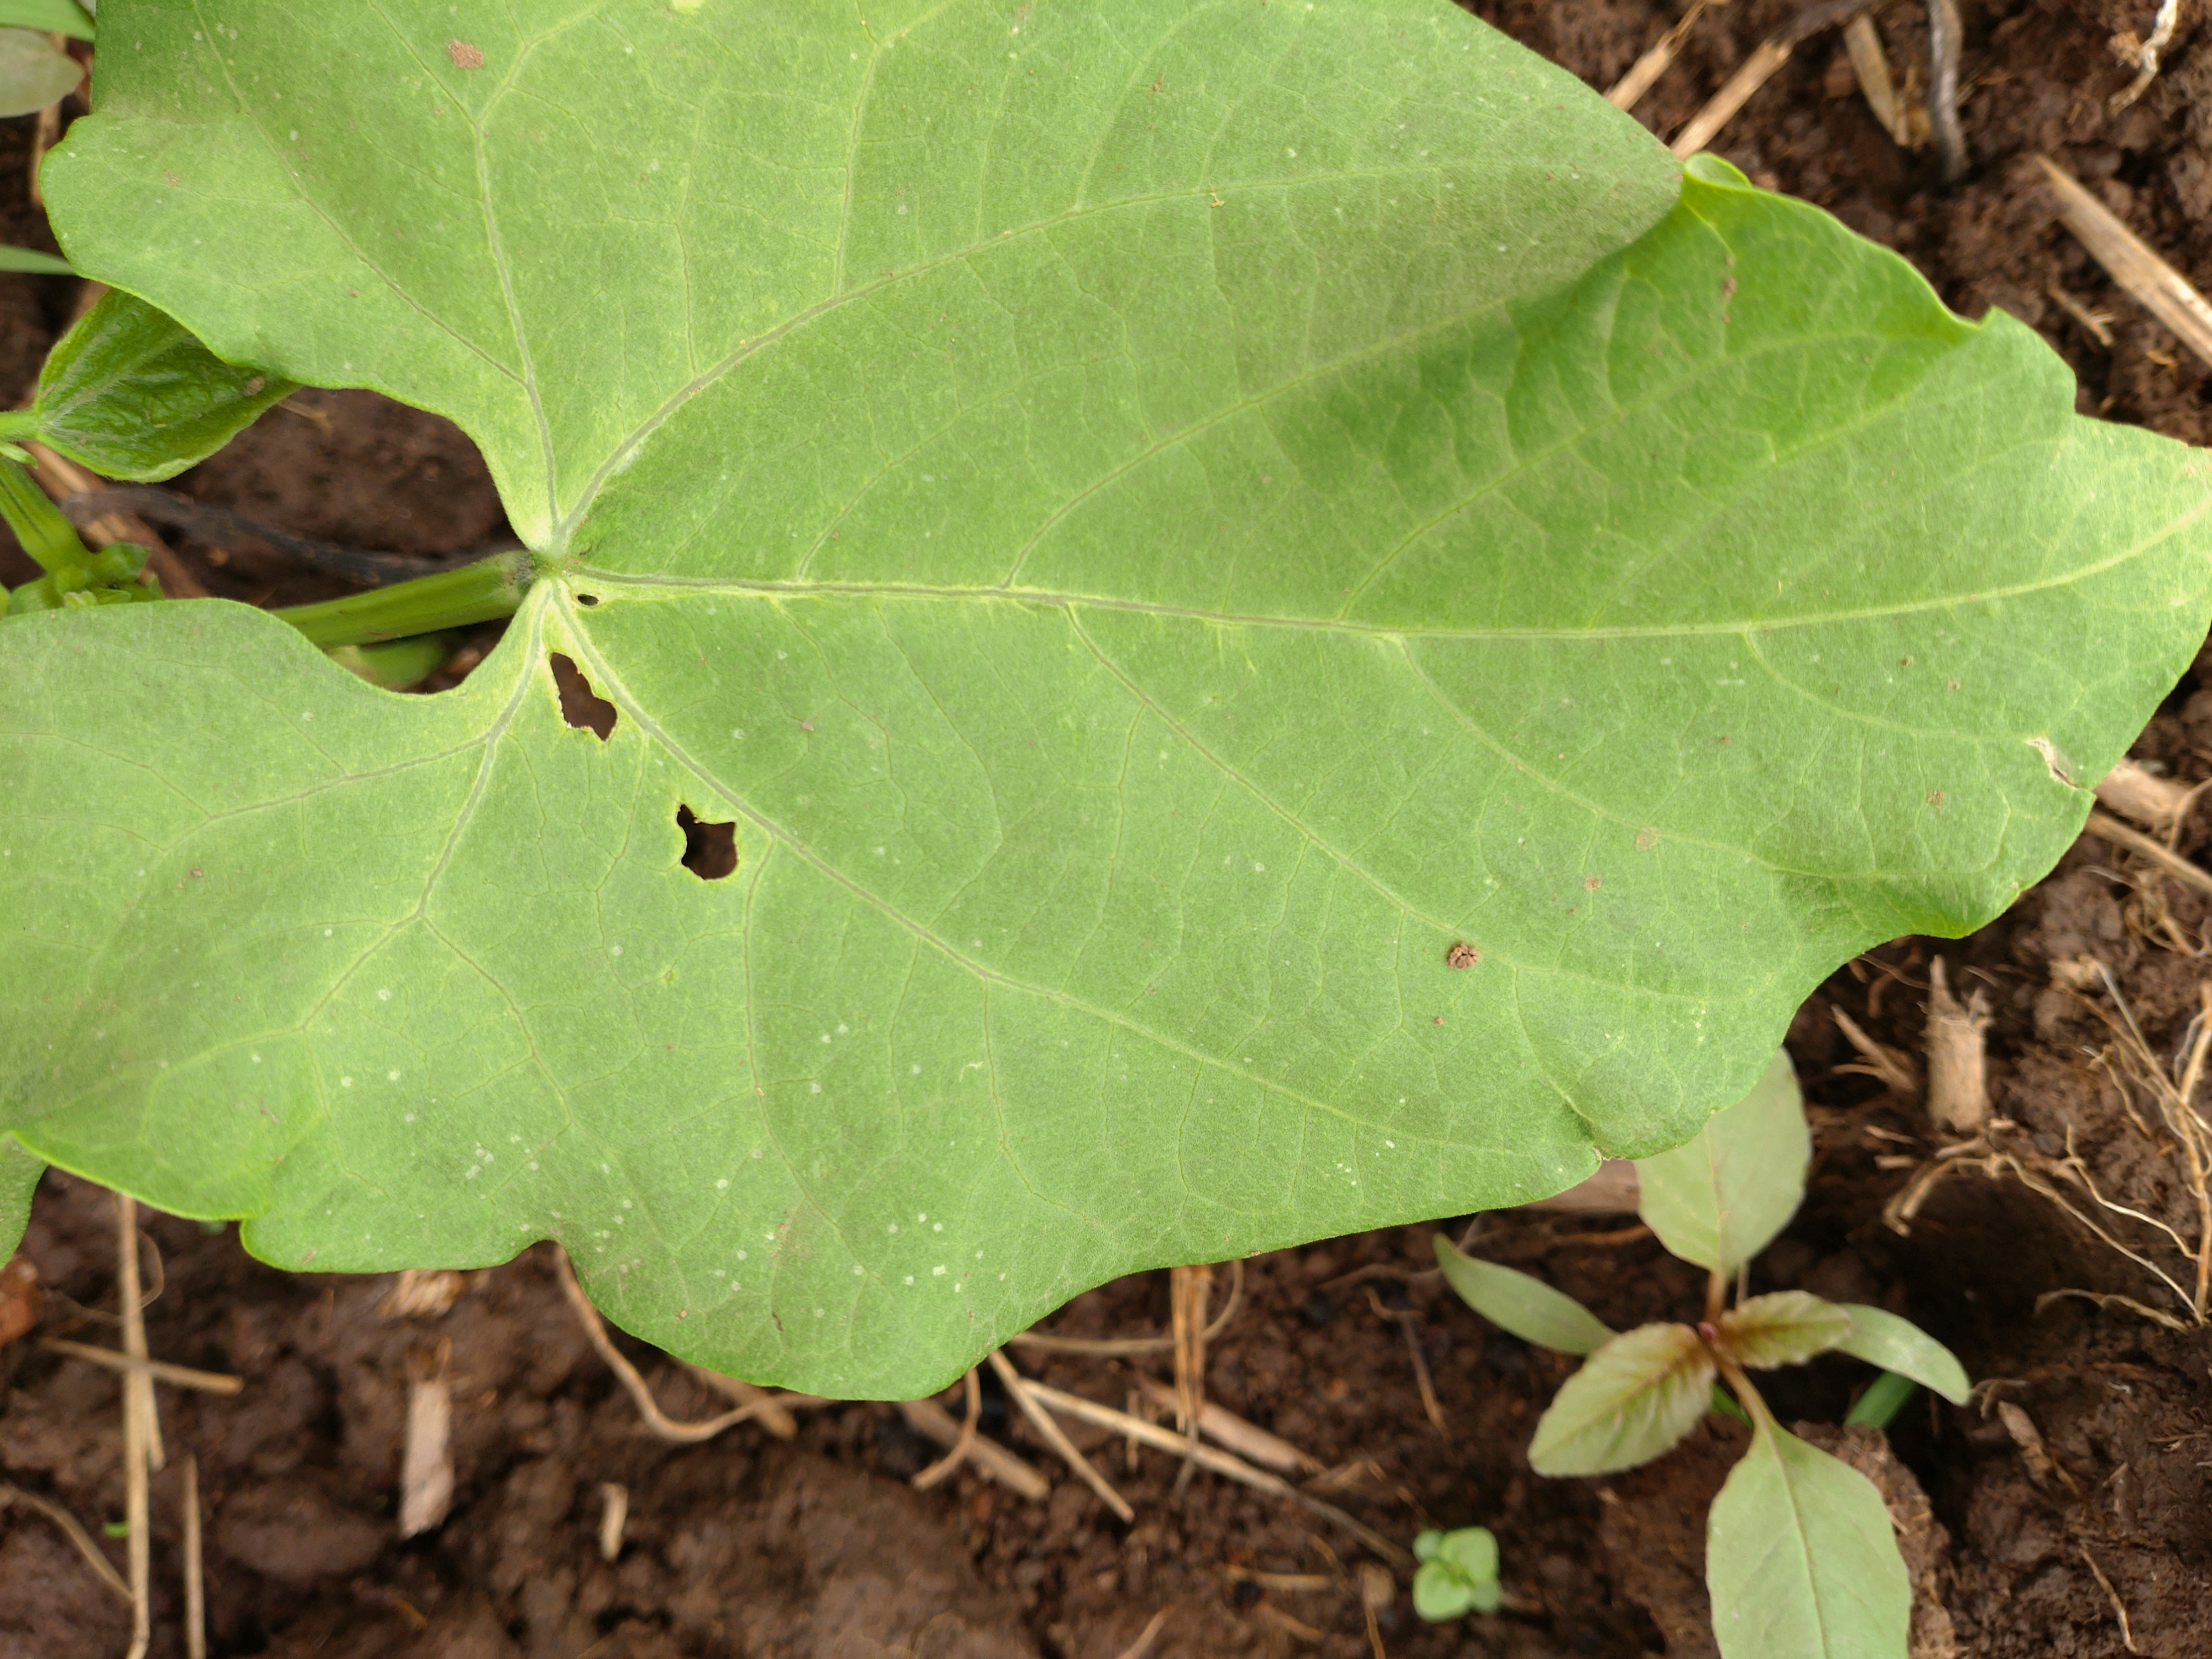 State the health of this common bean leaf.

healthy
